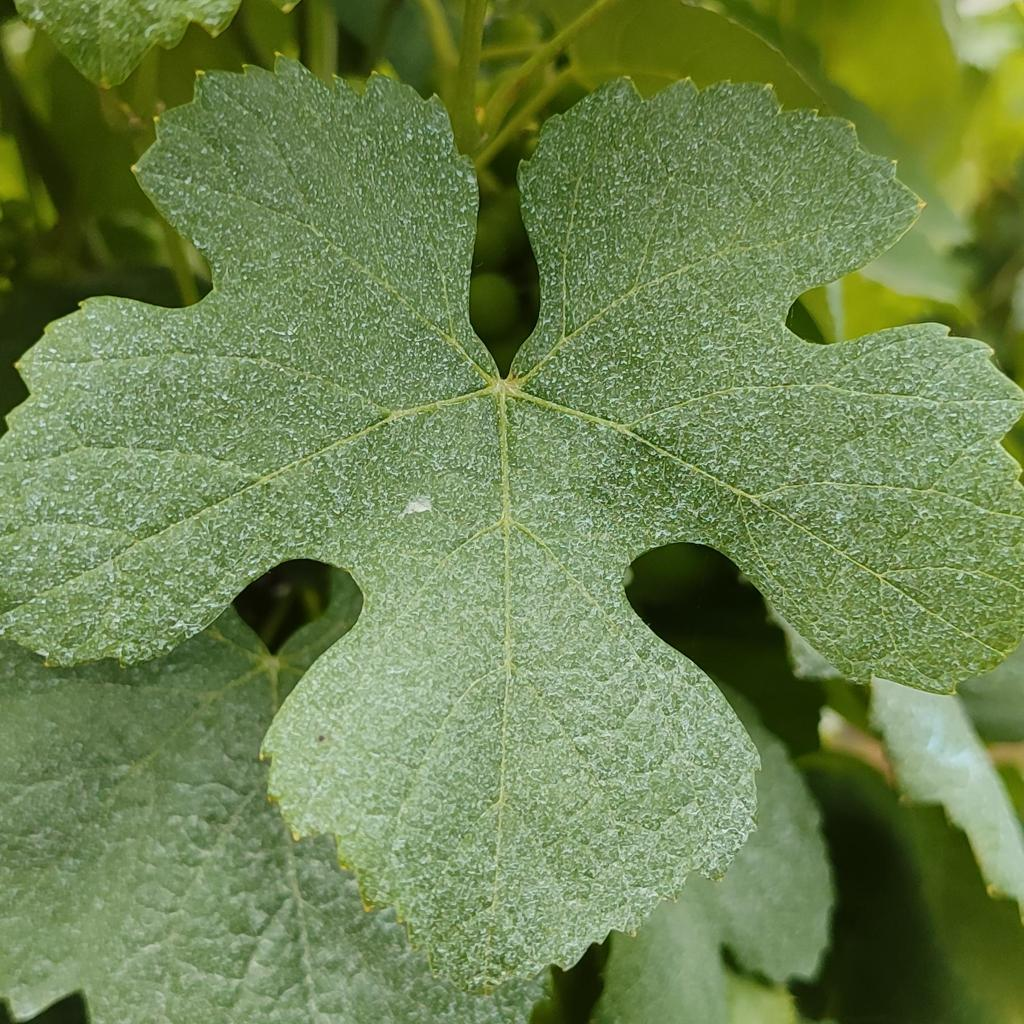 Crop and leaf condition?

grapevine, healthy
